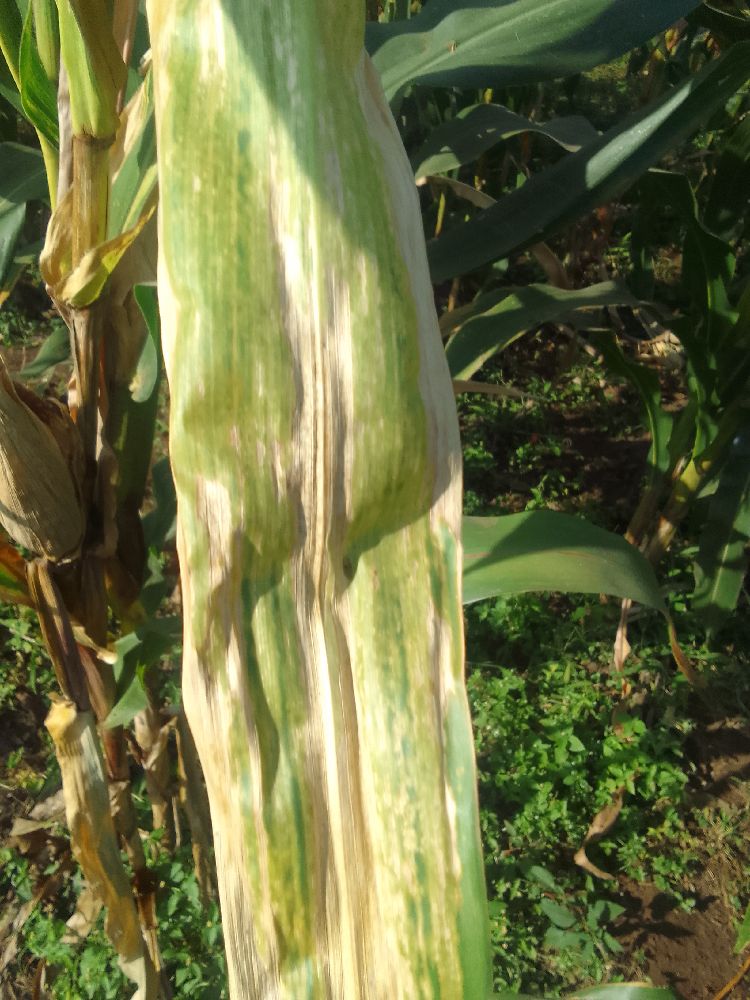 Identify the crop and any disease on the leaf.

maize, maize lethal necrosis
